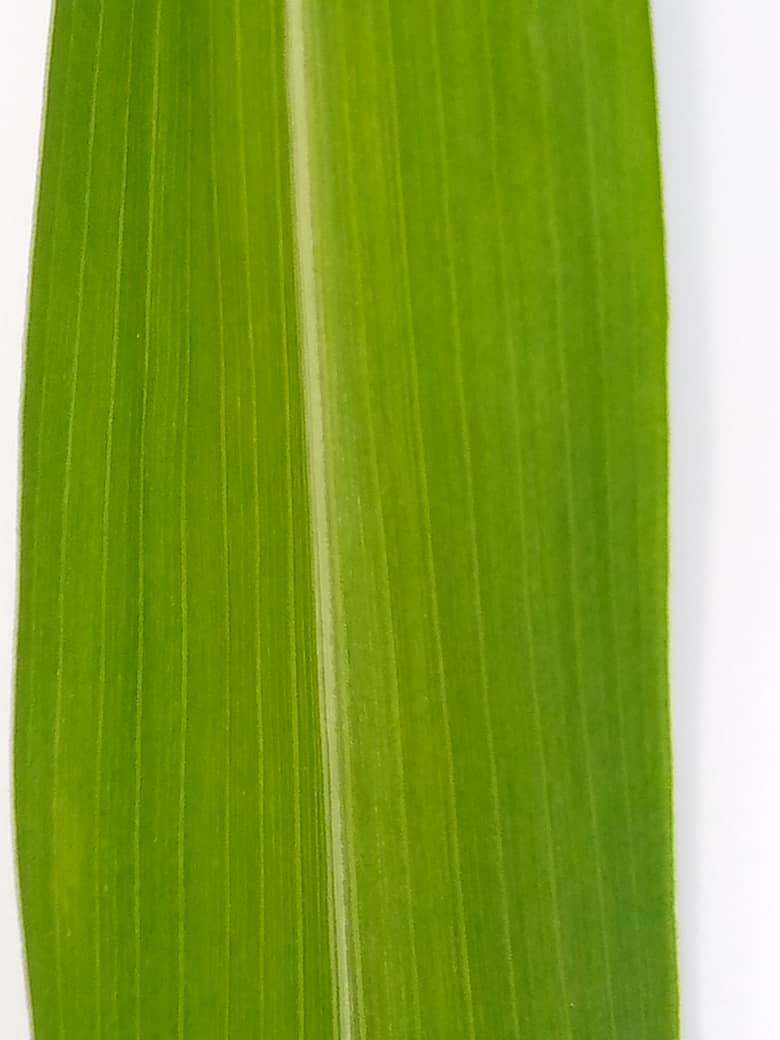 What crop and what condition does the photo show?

pearl millet, healthy leaves
